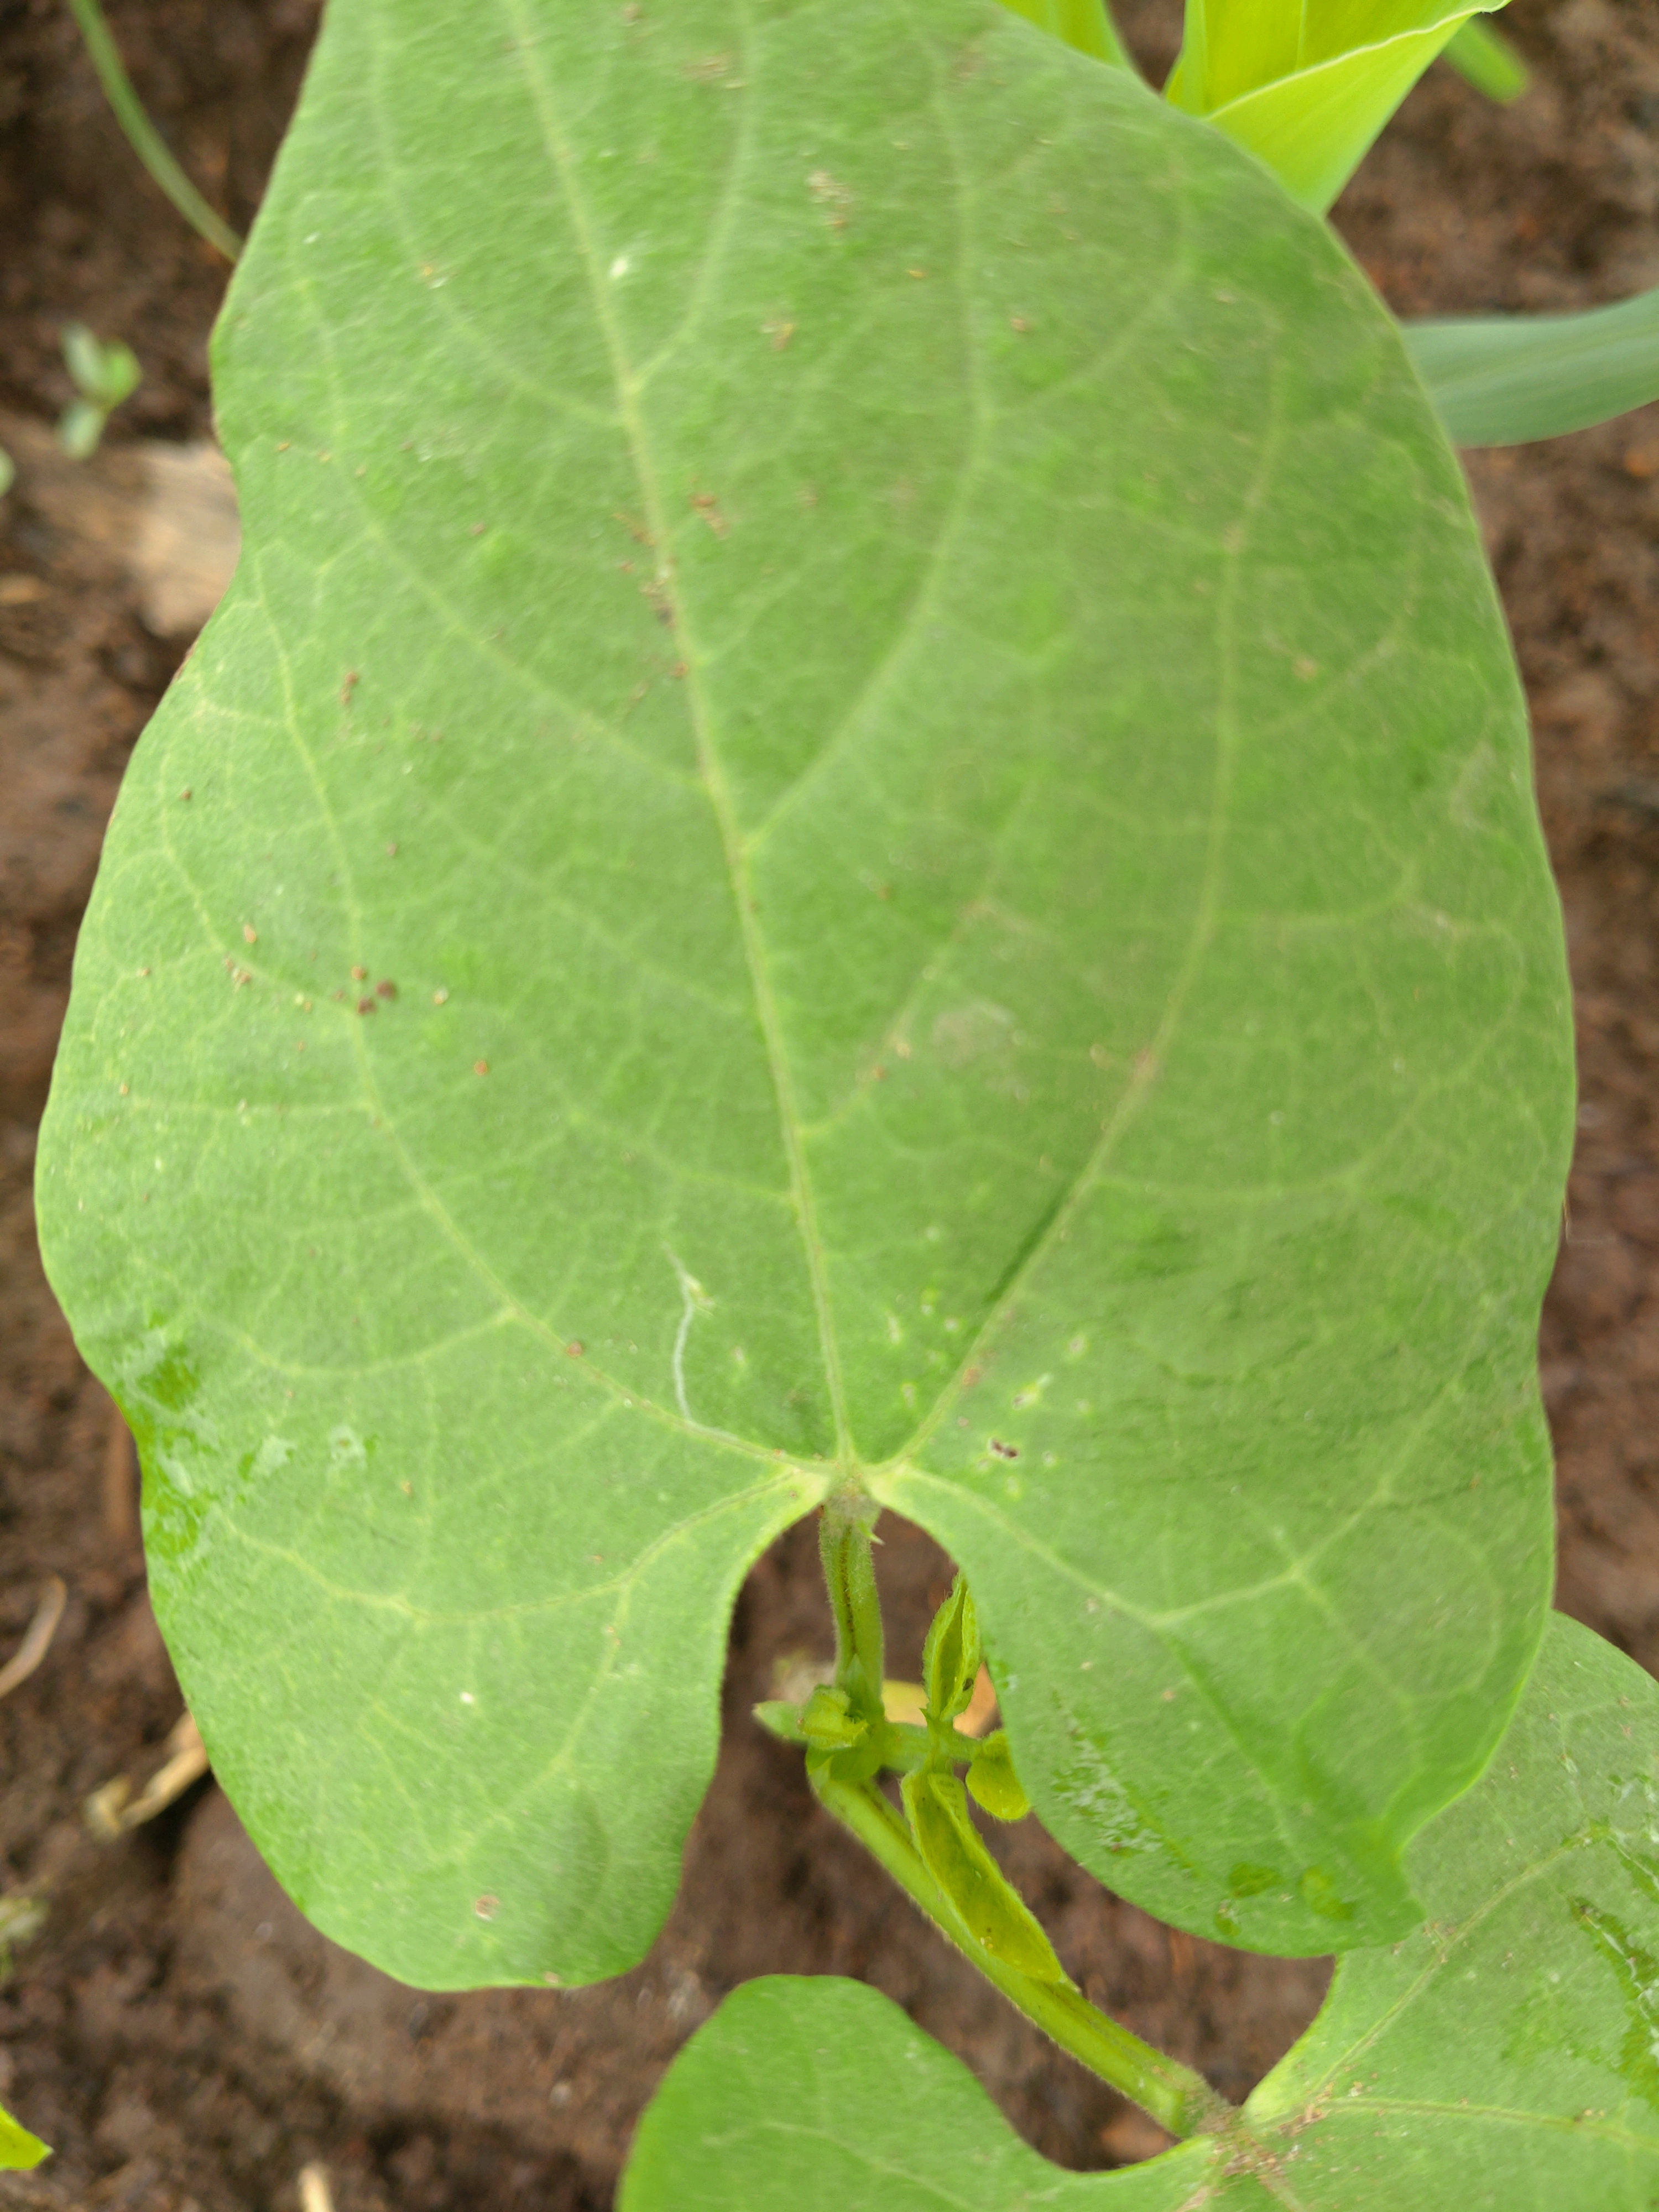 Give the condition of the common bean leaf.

healthy
